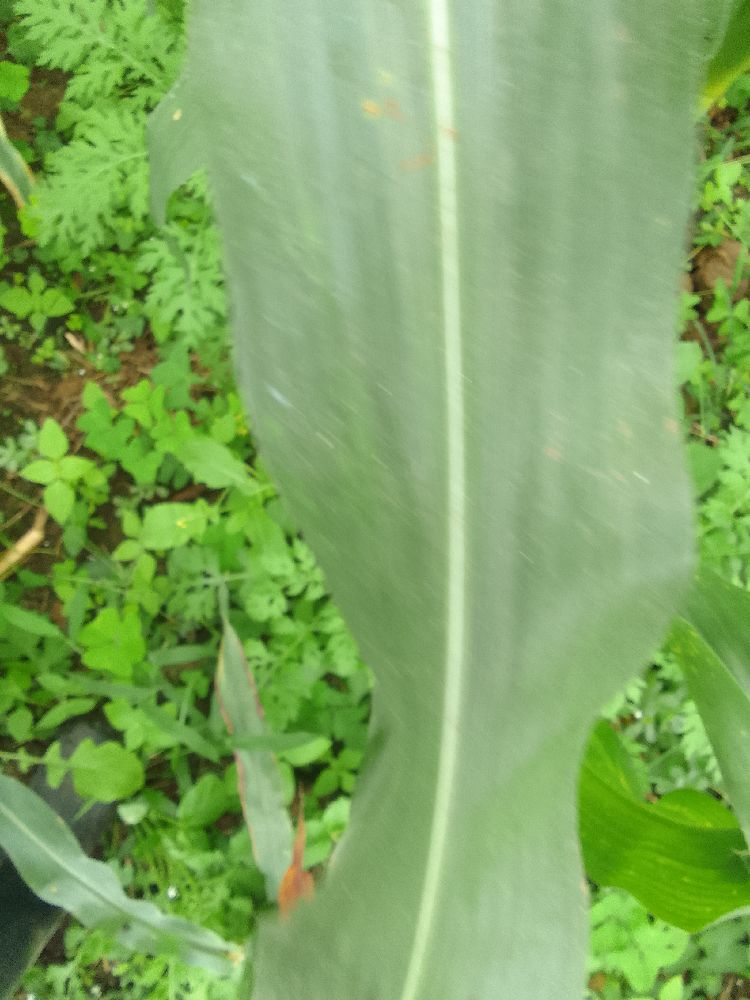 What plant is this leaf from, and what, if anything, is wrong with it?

maize, healthy
